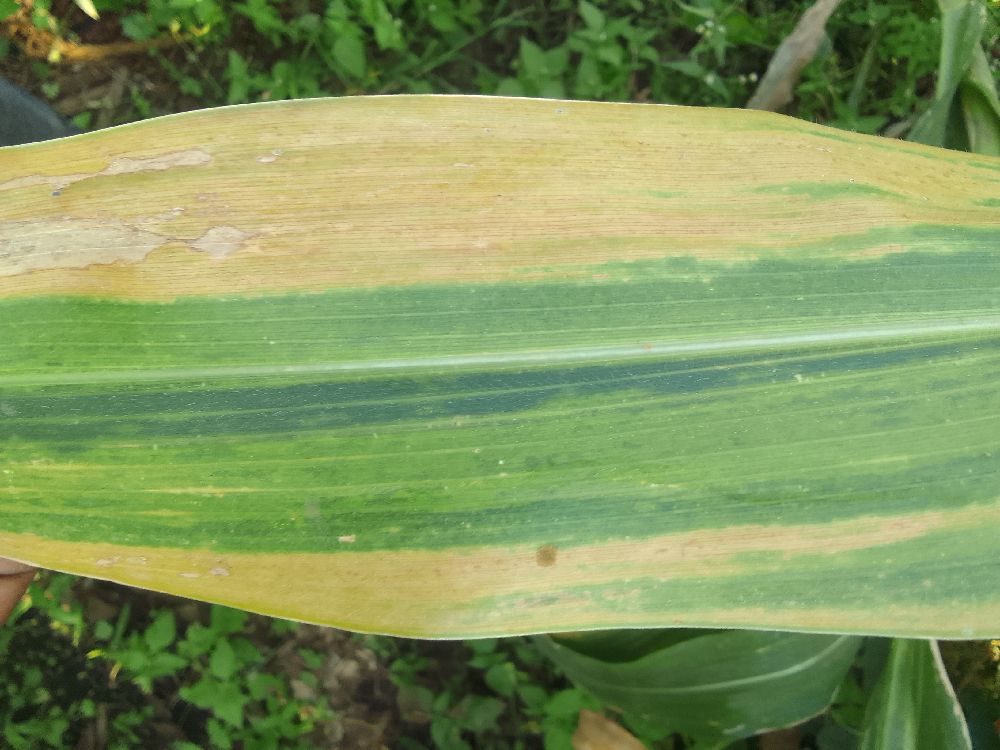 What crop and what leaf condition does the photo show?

maize, maize lethal necrosis
